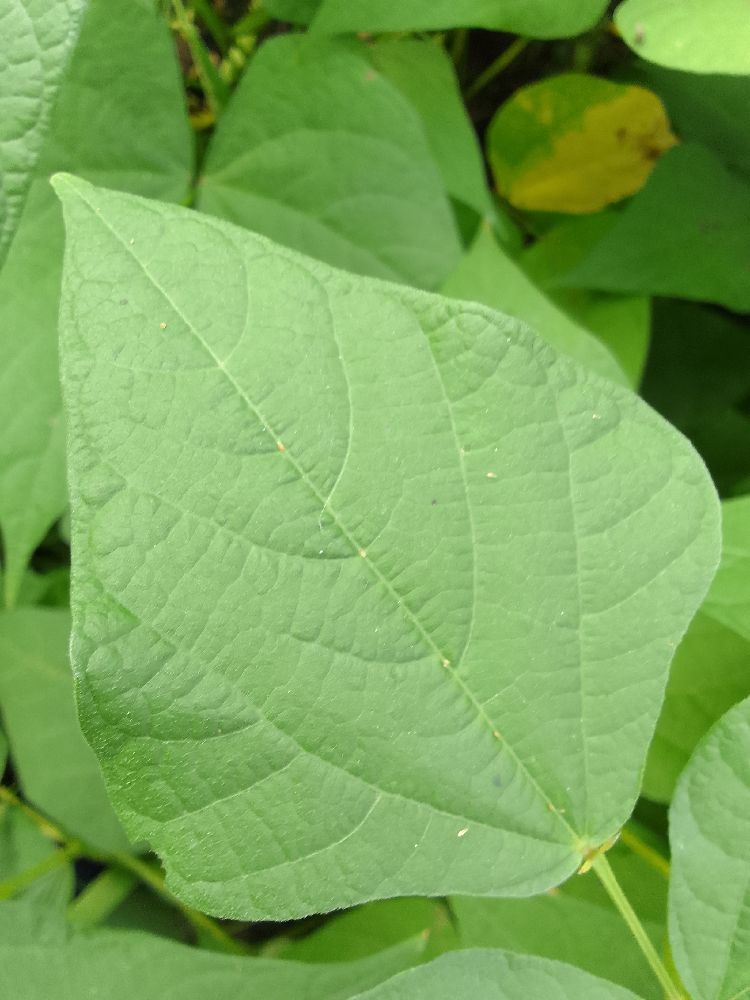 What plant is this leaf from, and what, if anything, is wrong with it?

common bean, healthy
